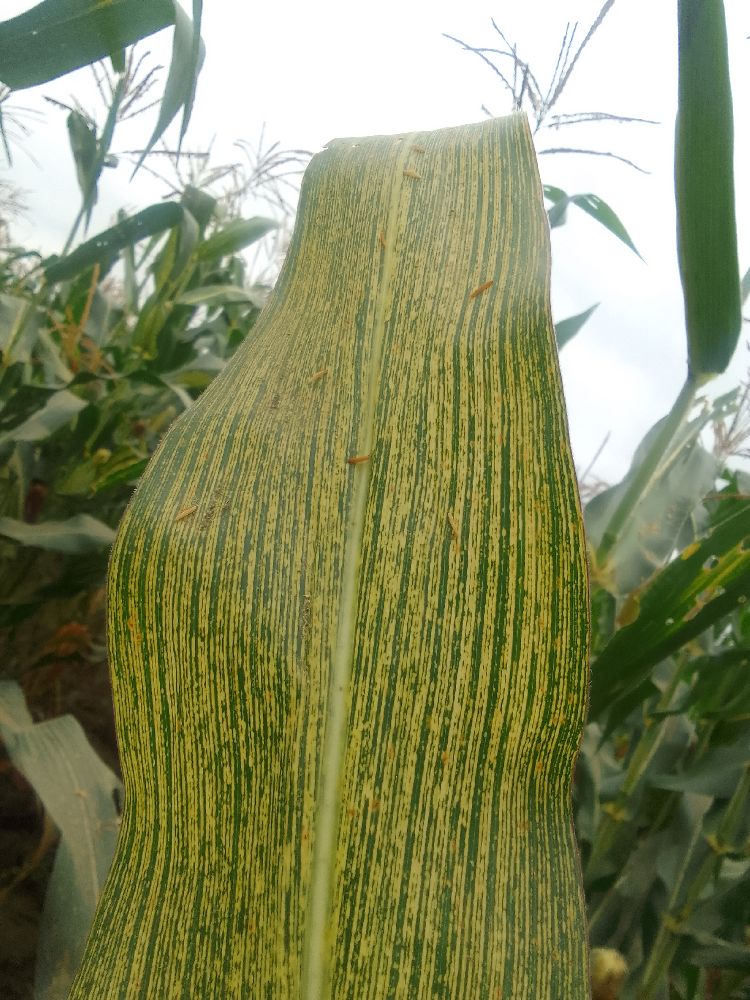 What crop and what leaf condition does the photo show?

maize, maize streak virus
